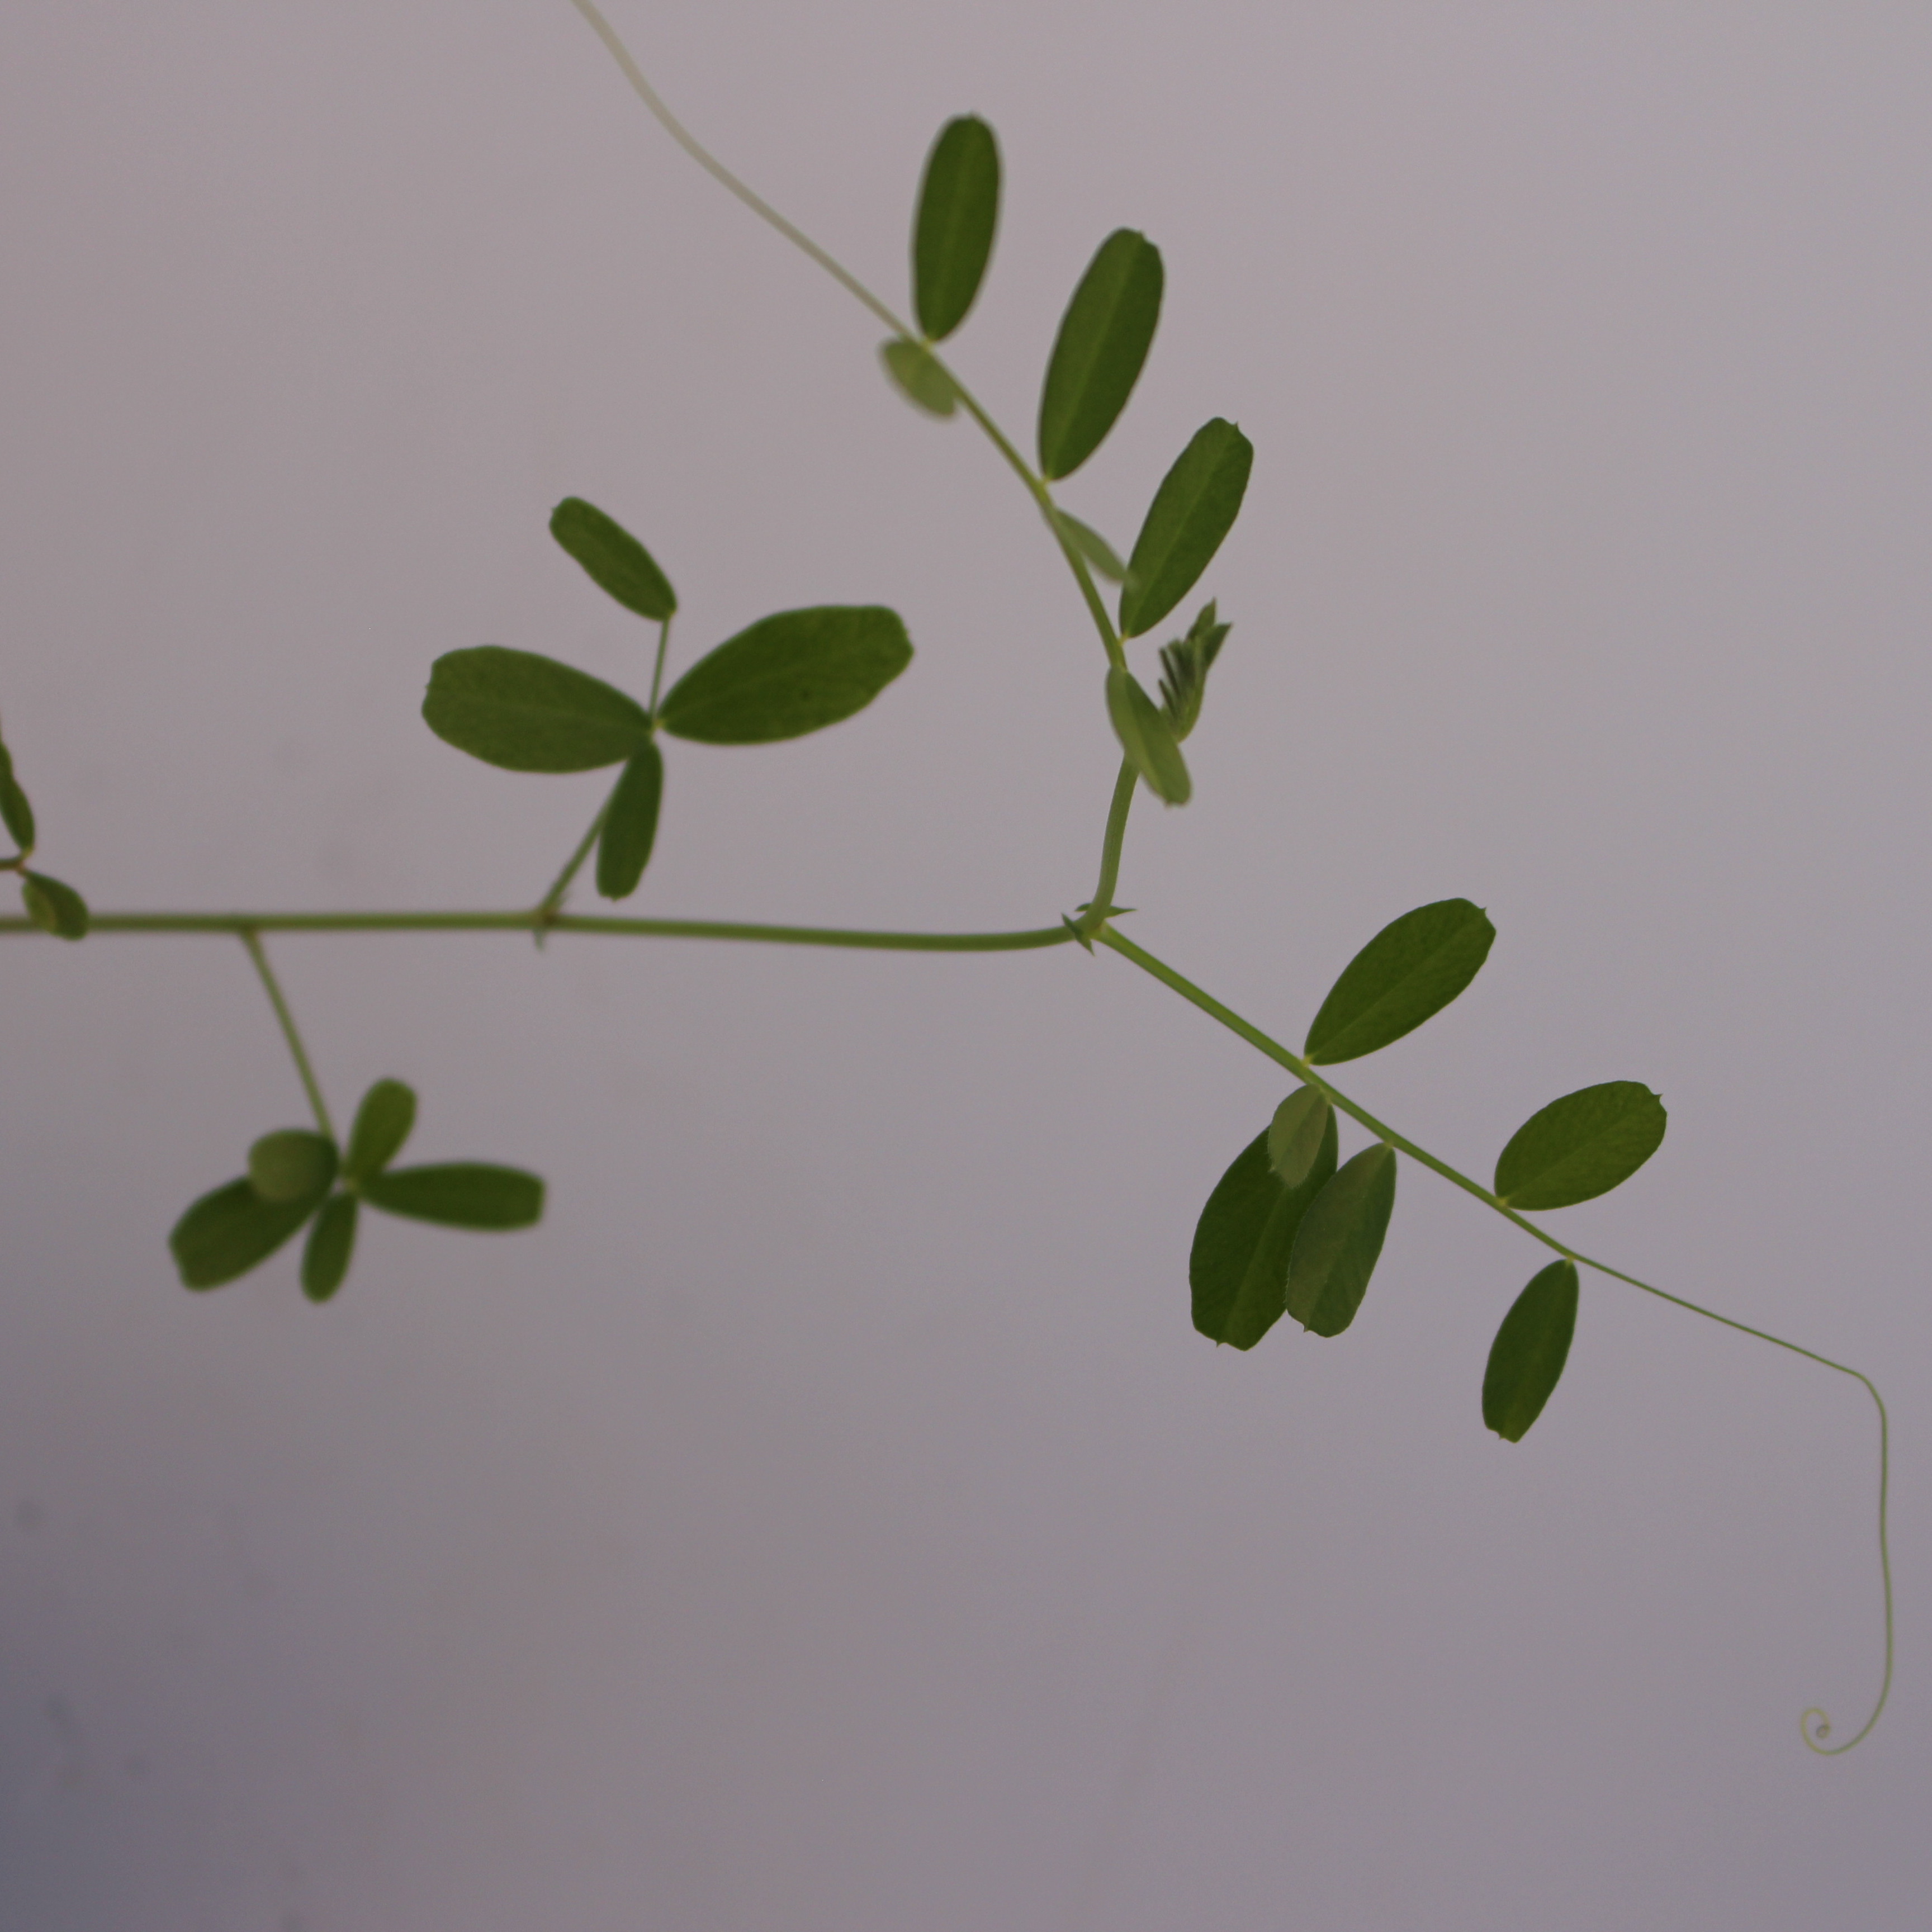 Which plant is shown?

Vicia sativa
